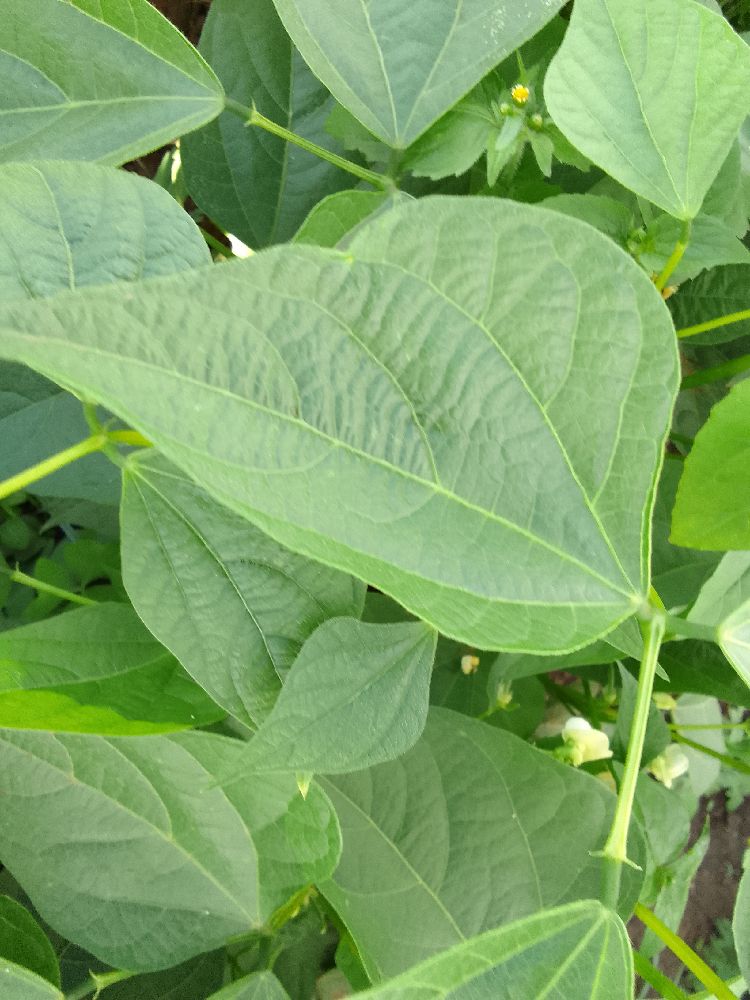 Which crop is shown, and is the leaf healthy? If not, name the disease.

common bean, healthy
